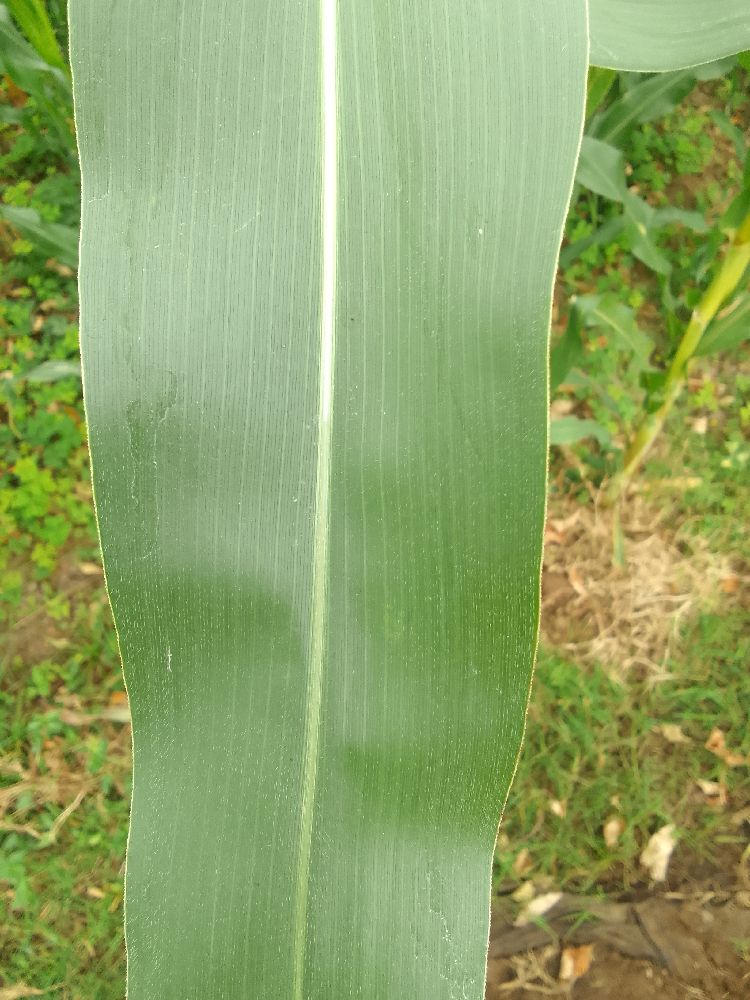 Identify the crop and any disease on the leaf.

maize, healthy
